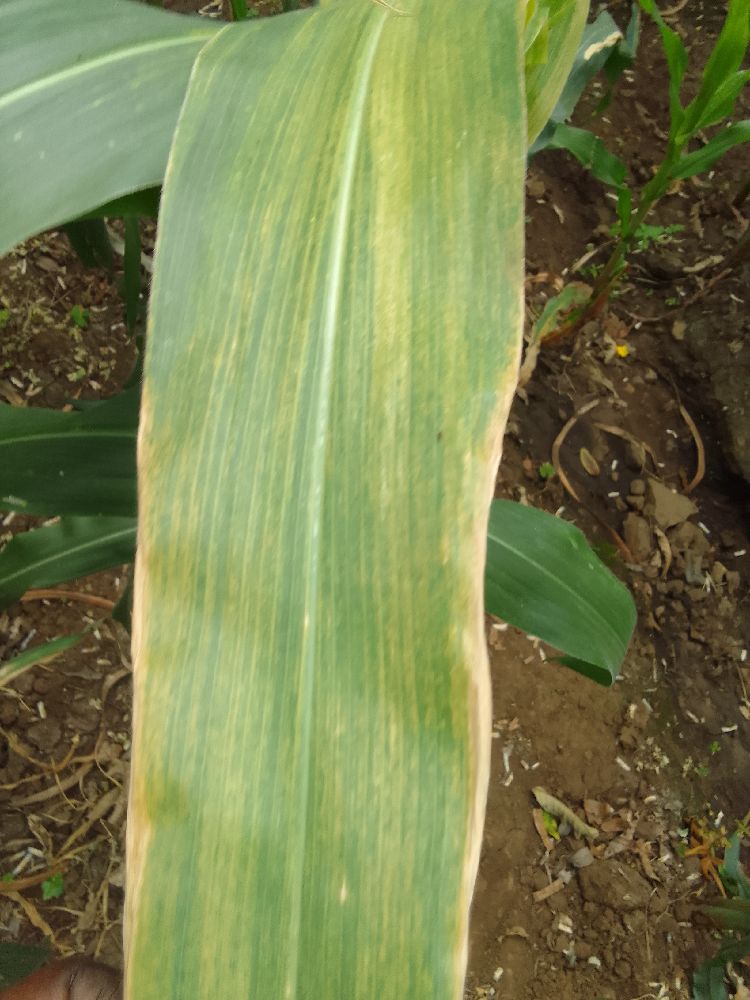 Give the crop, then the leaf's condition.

maize, maize lethal necrosis
